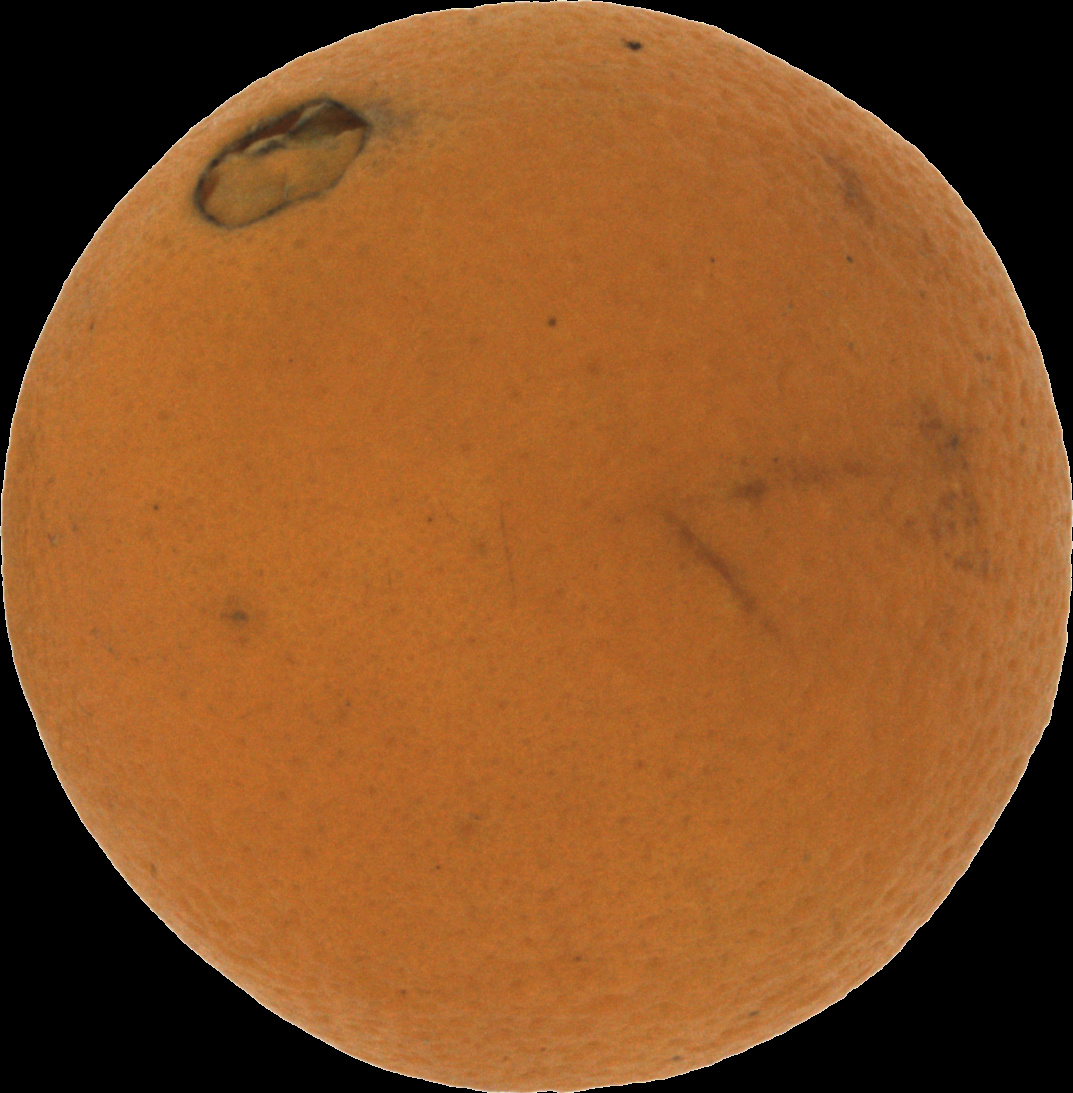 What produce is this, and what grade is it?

orange, bad
